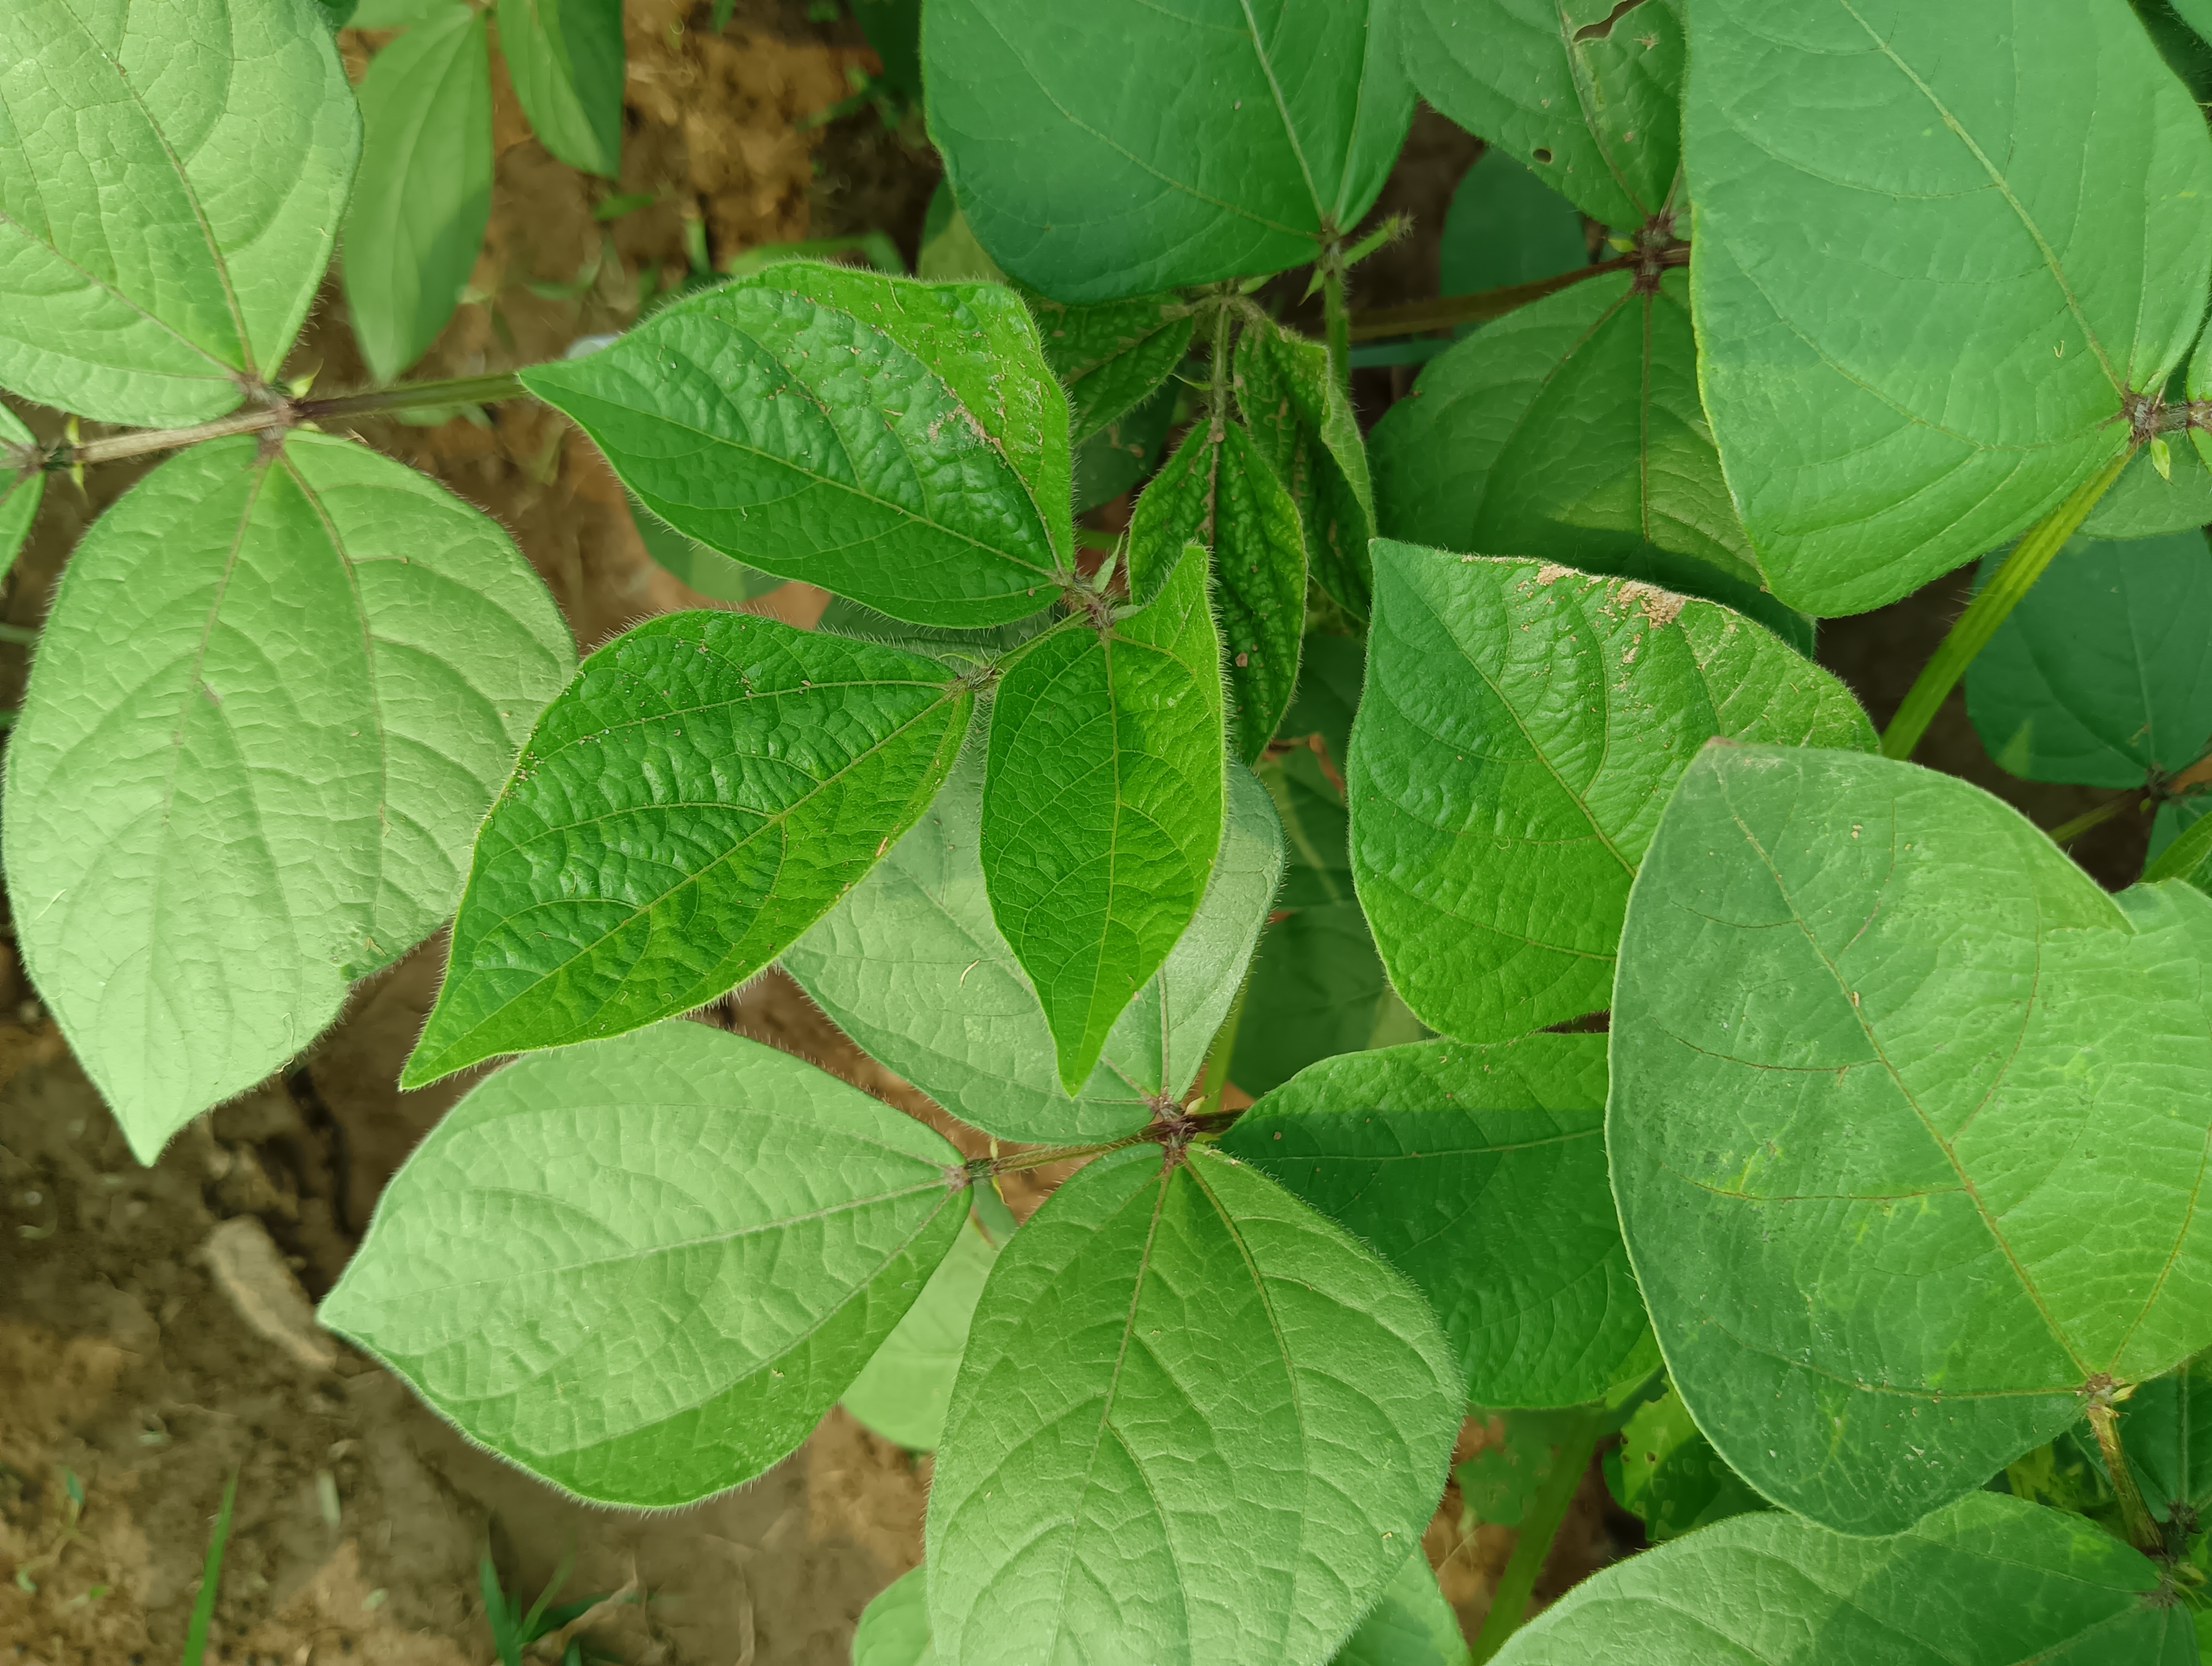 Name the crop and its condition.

mungbean, healthy
